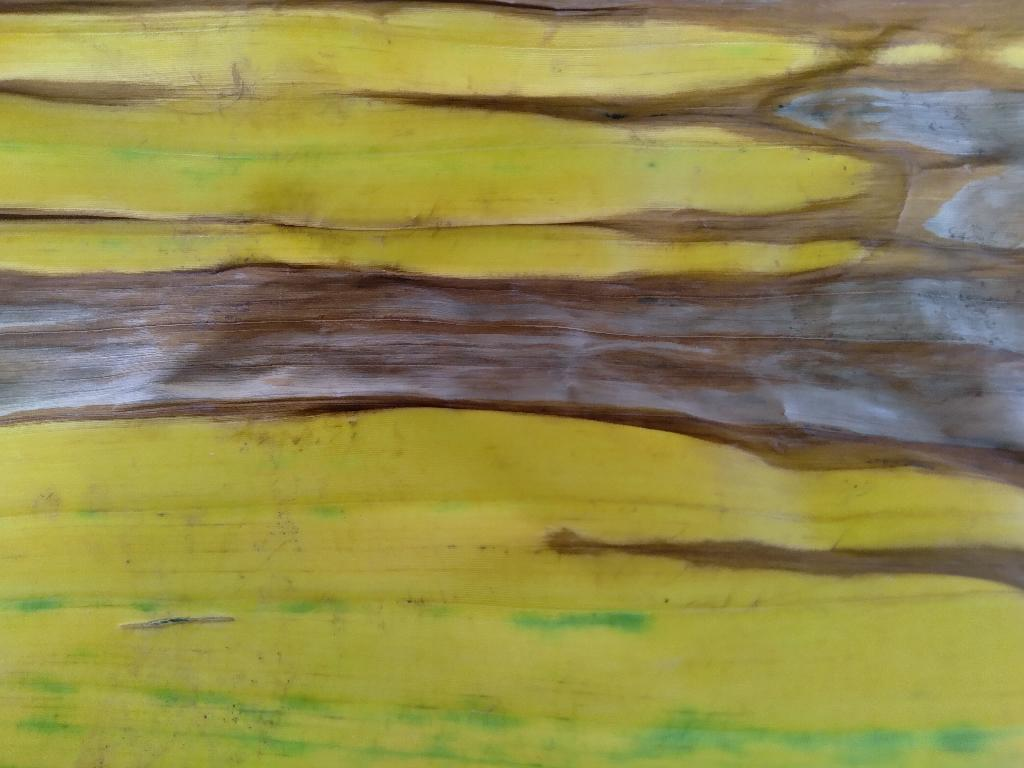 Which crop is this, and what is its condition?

banana, fusarium wilt race 1
